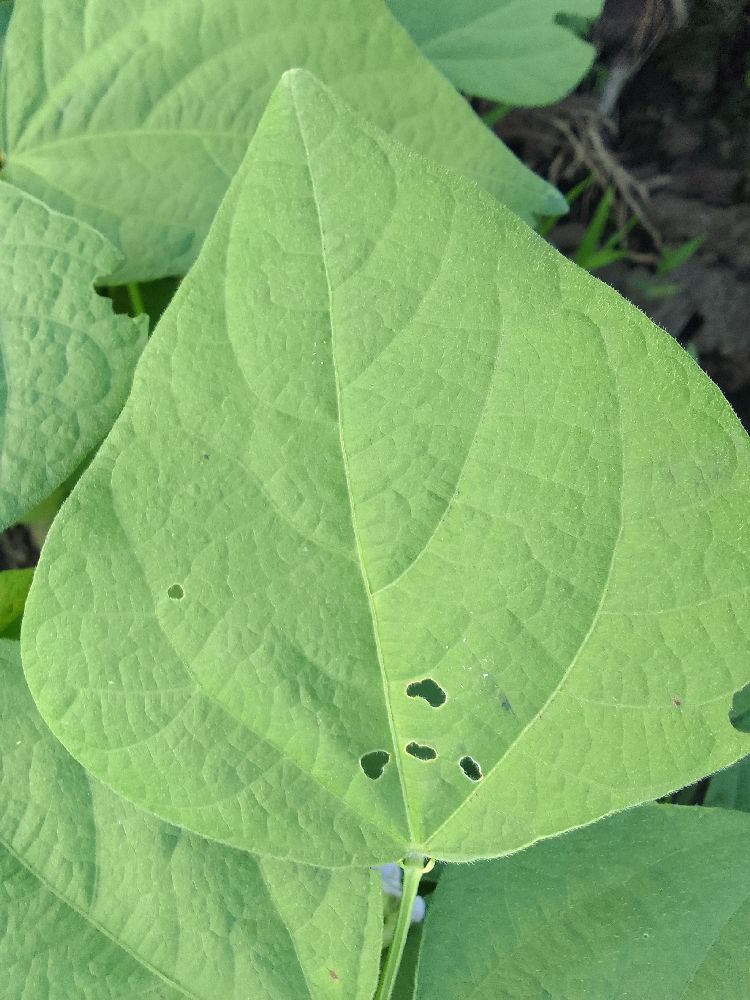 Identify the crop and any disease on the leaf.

common bean, healthy
